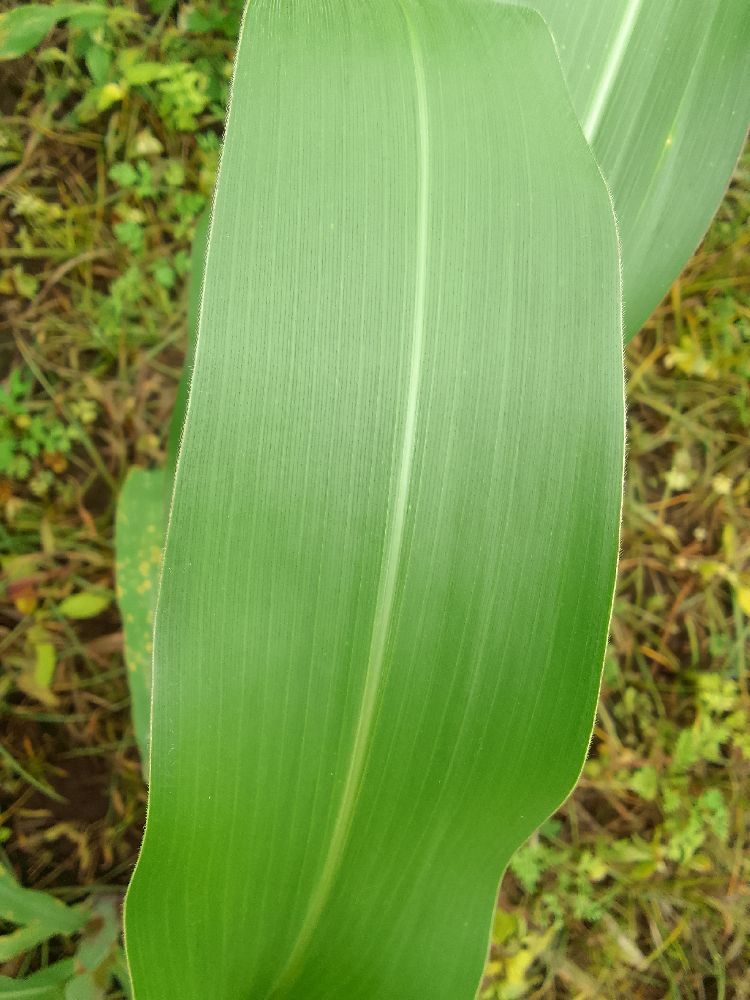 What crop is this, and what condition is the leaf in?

maize, healthy
